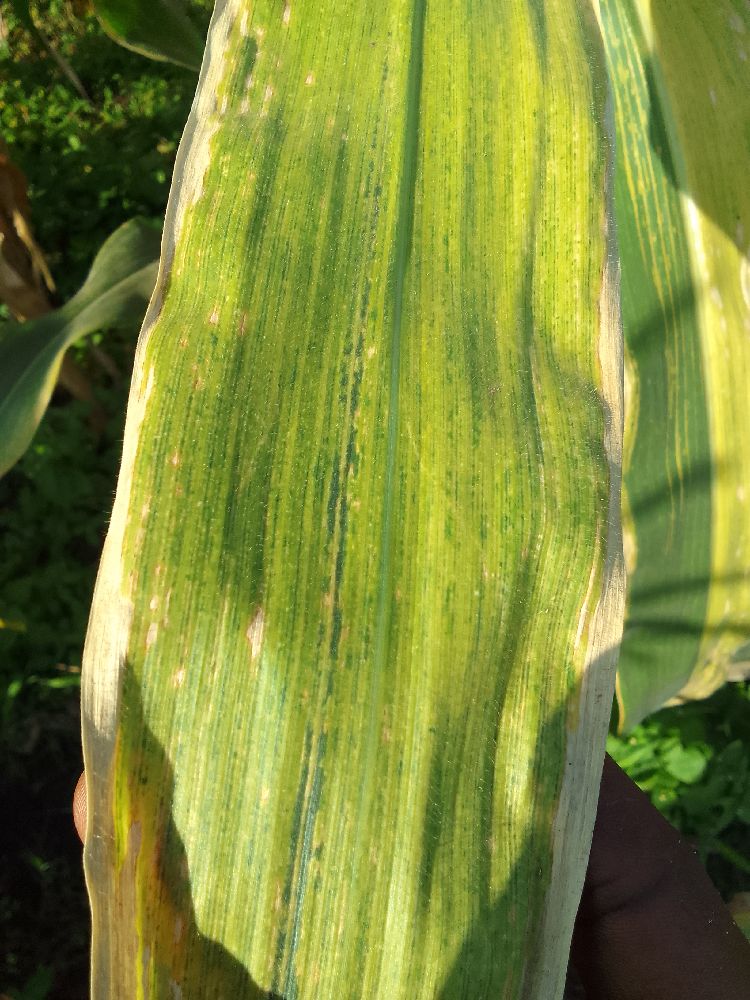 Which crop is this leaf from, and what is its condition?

maize, maize lethal necrosis
